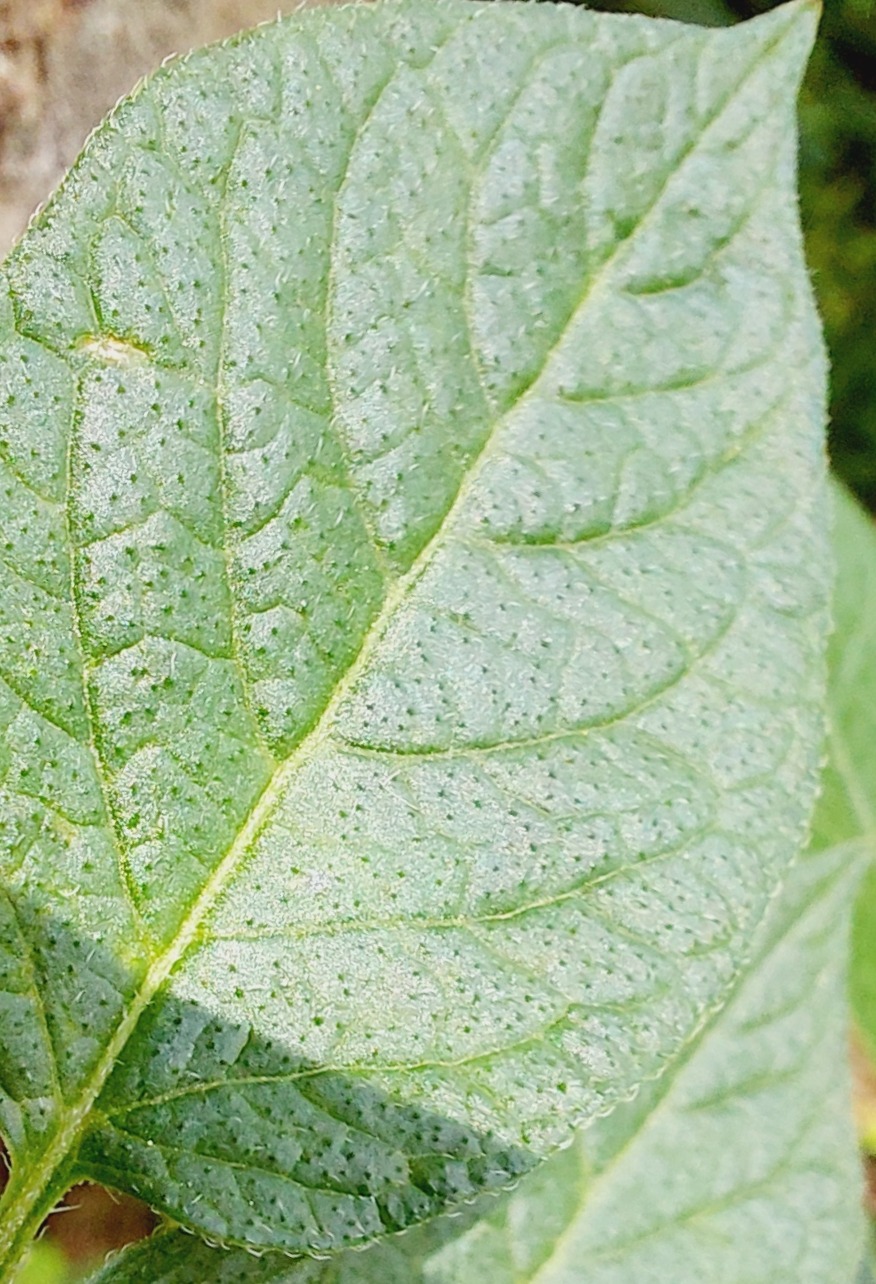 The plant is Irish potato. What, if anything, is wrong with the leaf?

healthy
